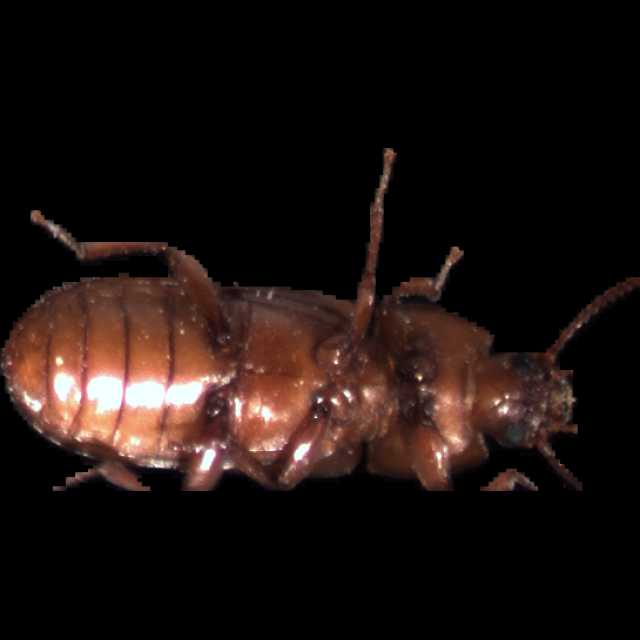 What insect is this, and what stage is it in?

mealworm beetle
